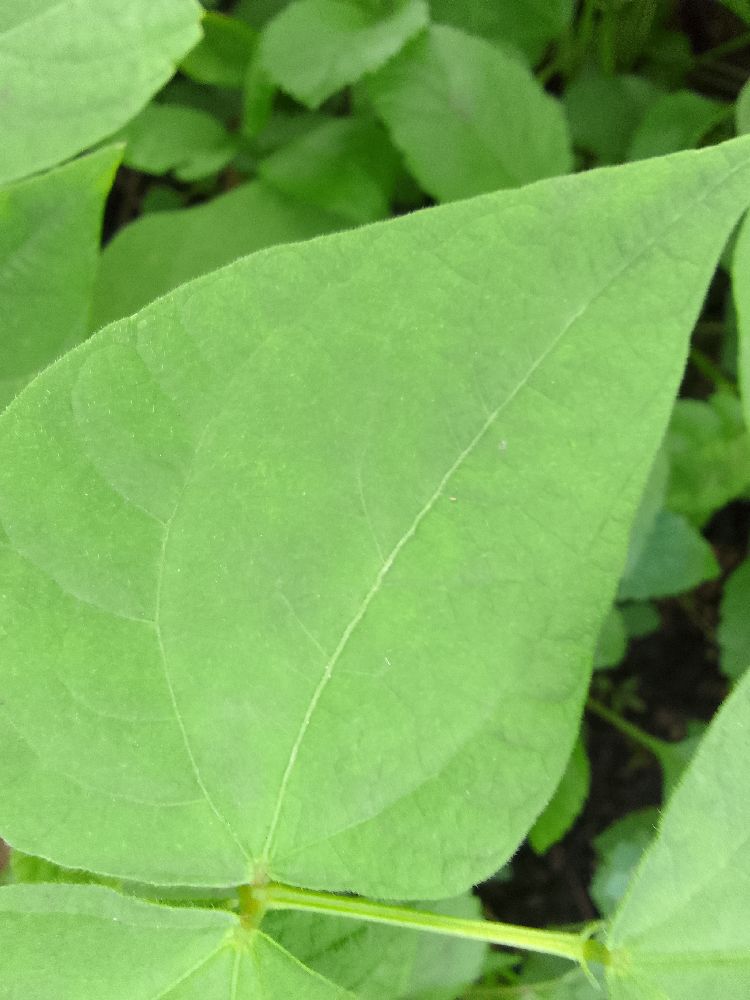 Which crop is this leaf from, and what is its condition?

common bean, healthy
